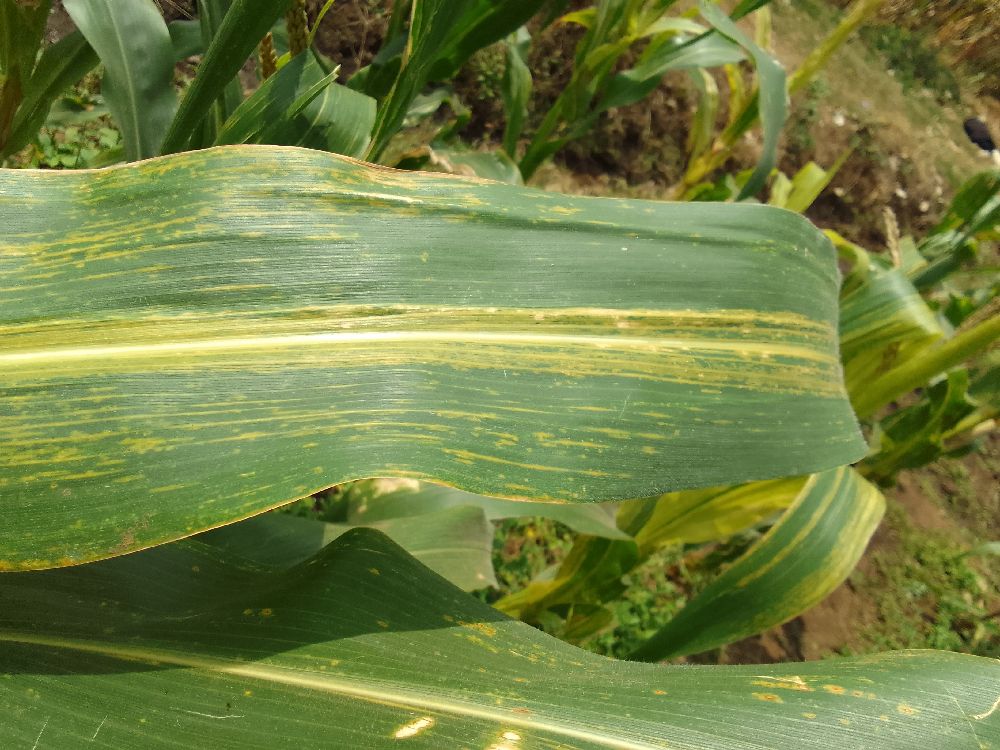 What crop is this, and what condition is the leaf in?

maize, maize lethal necrosis
